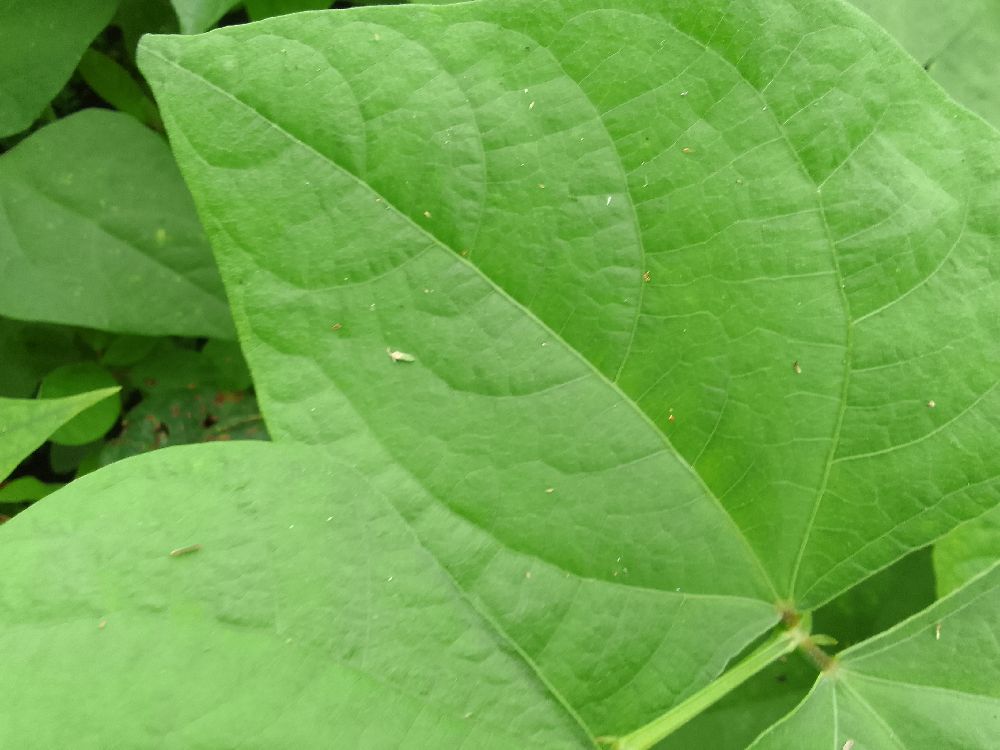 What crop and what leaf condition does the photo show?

common bean, healthy
